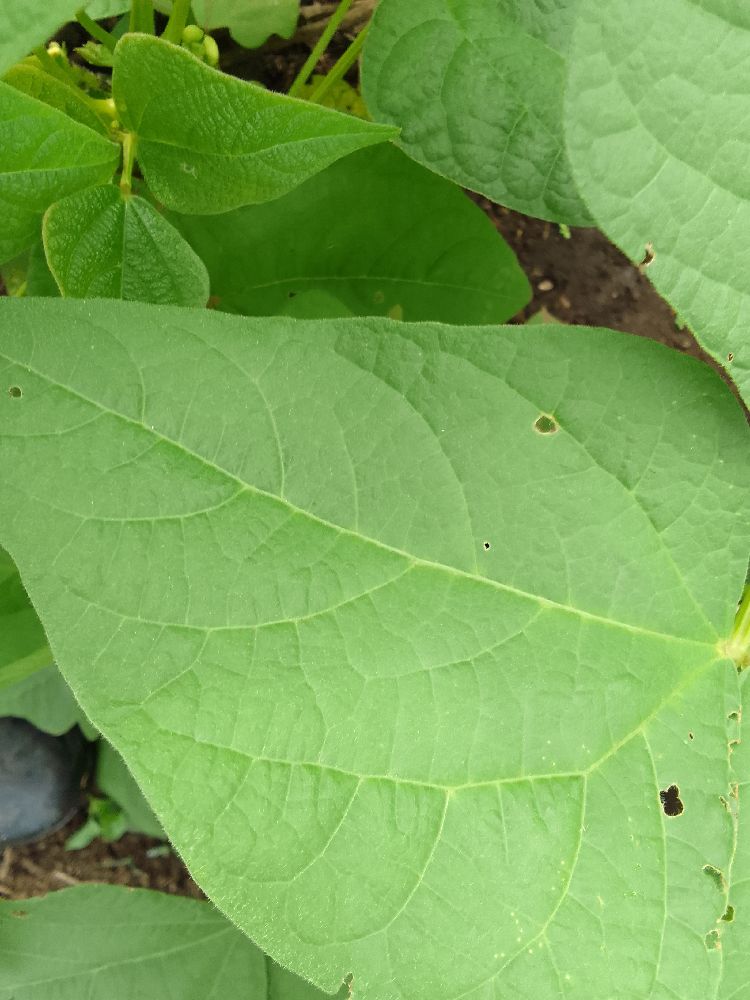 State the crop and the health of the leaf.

common bean, healthy
